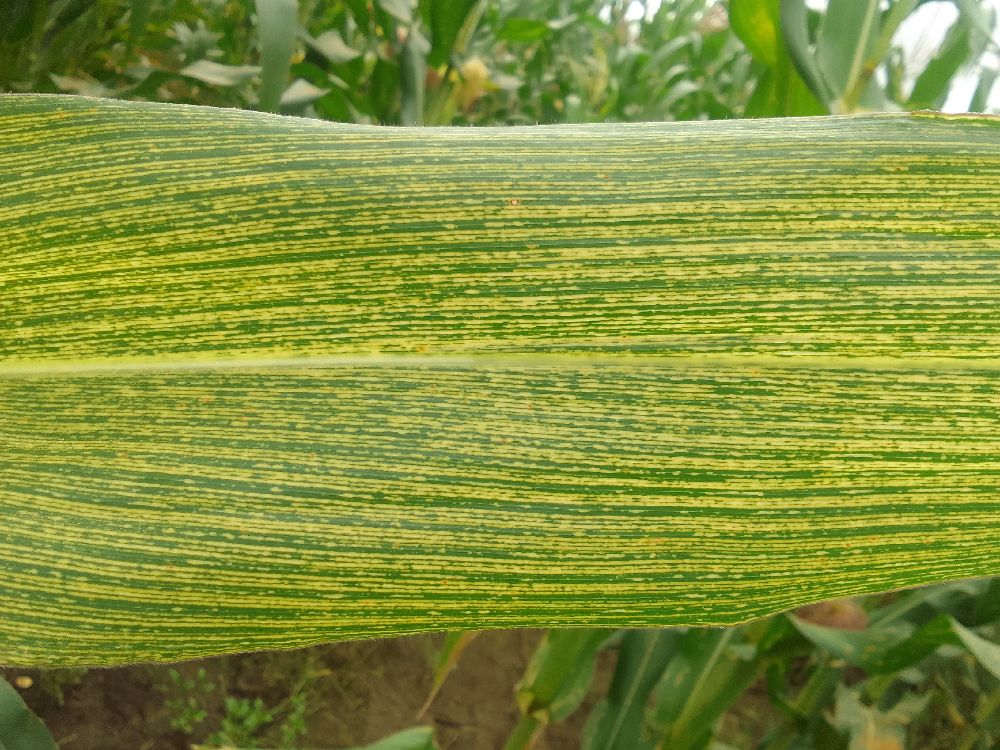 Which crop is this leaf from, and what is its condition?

maize, maize streak virus
